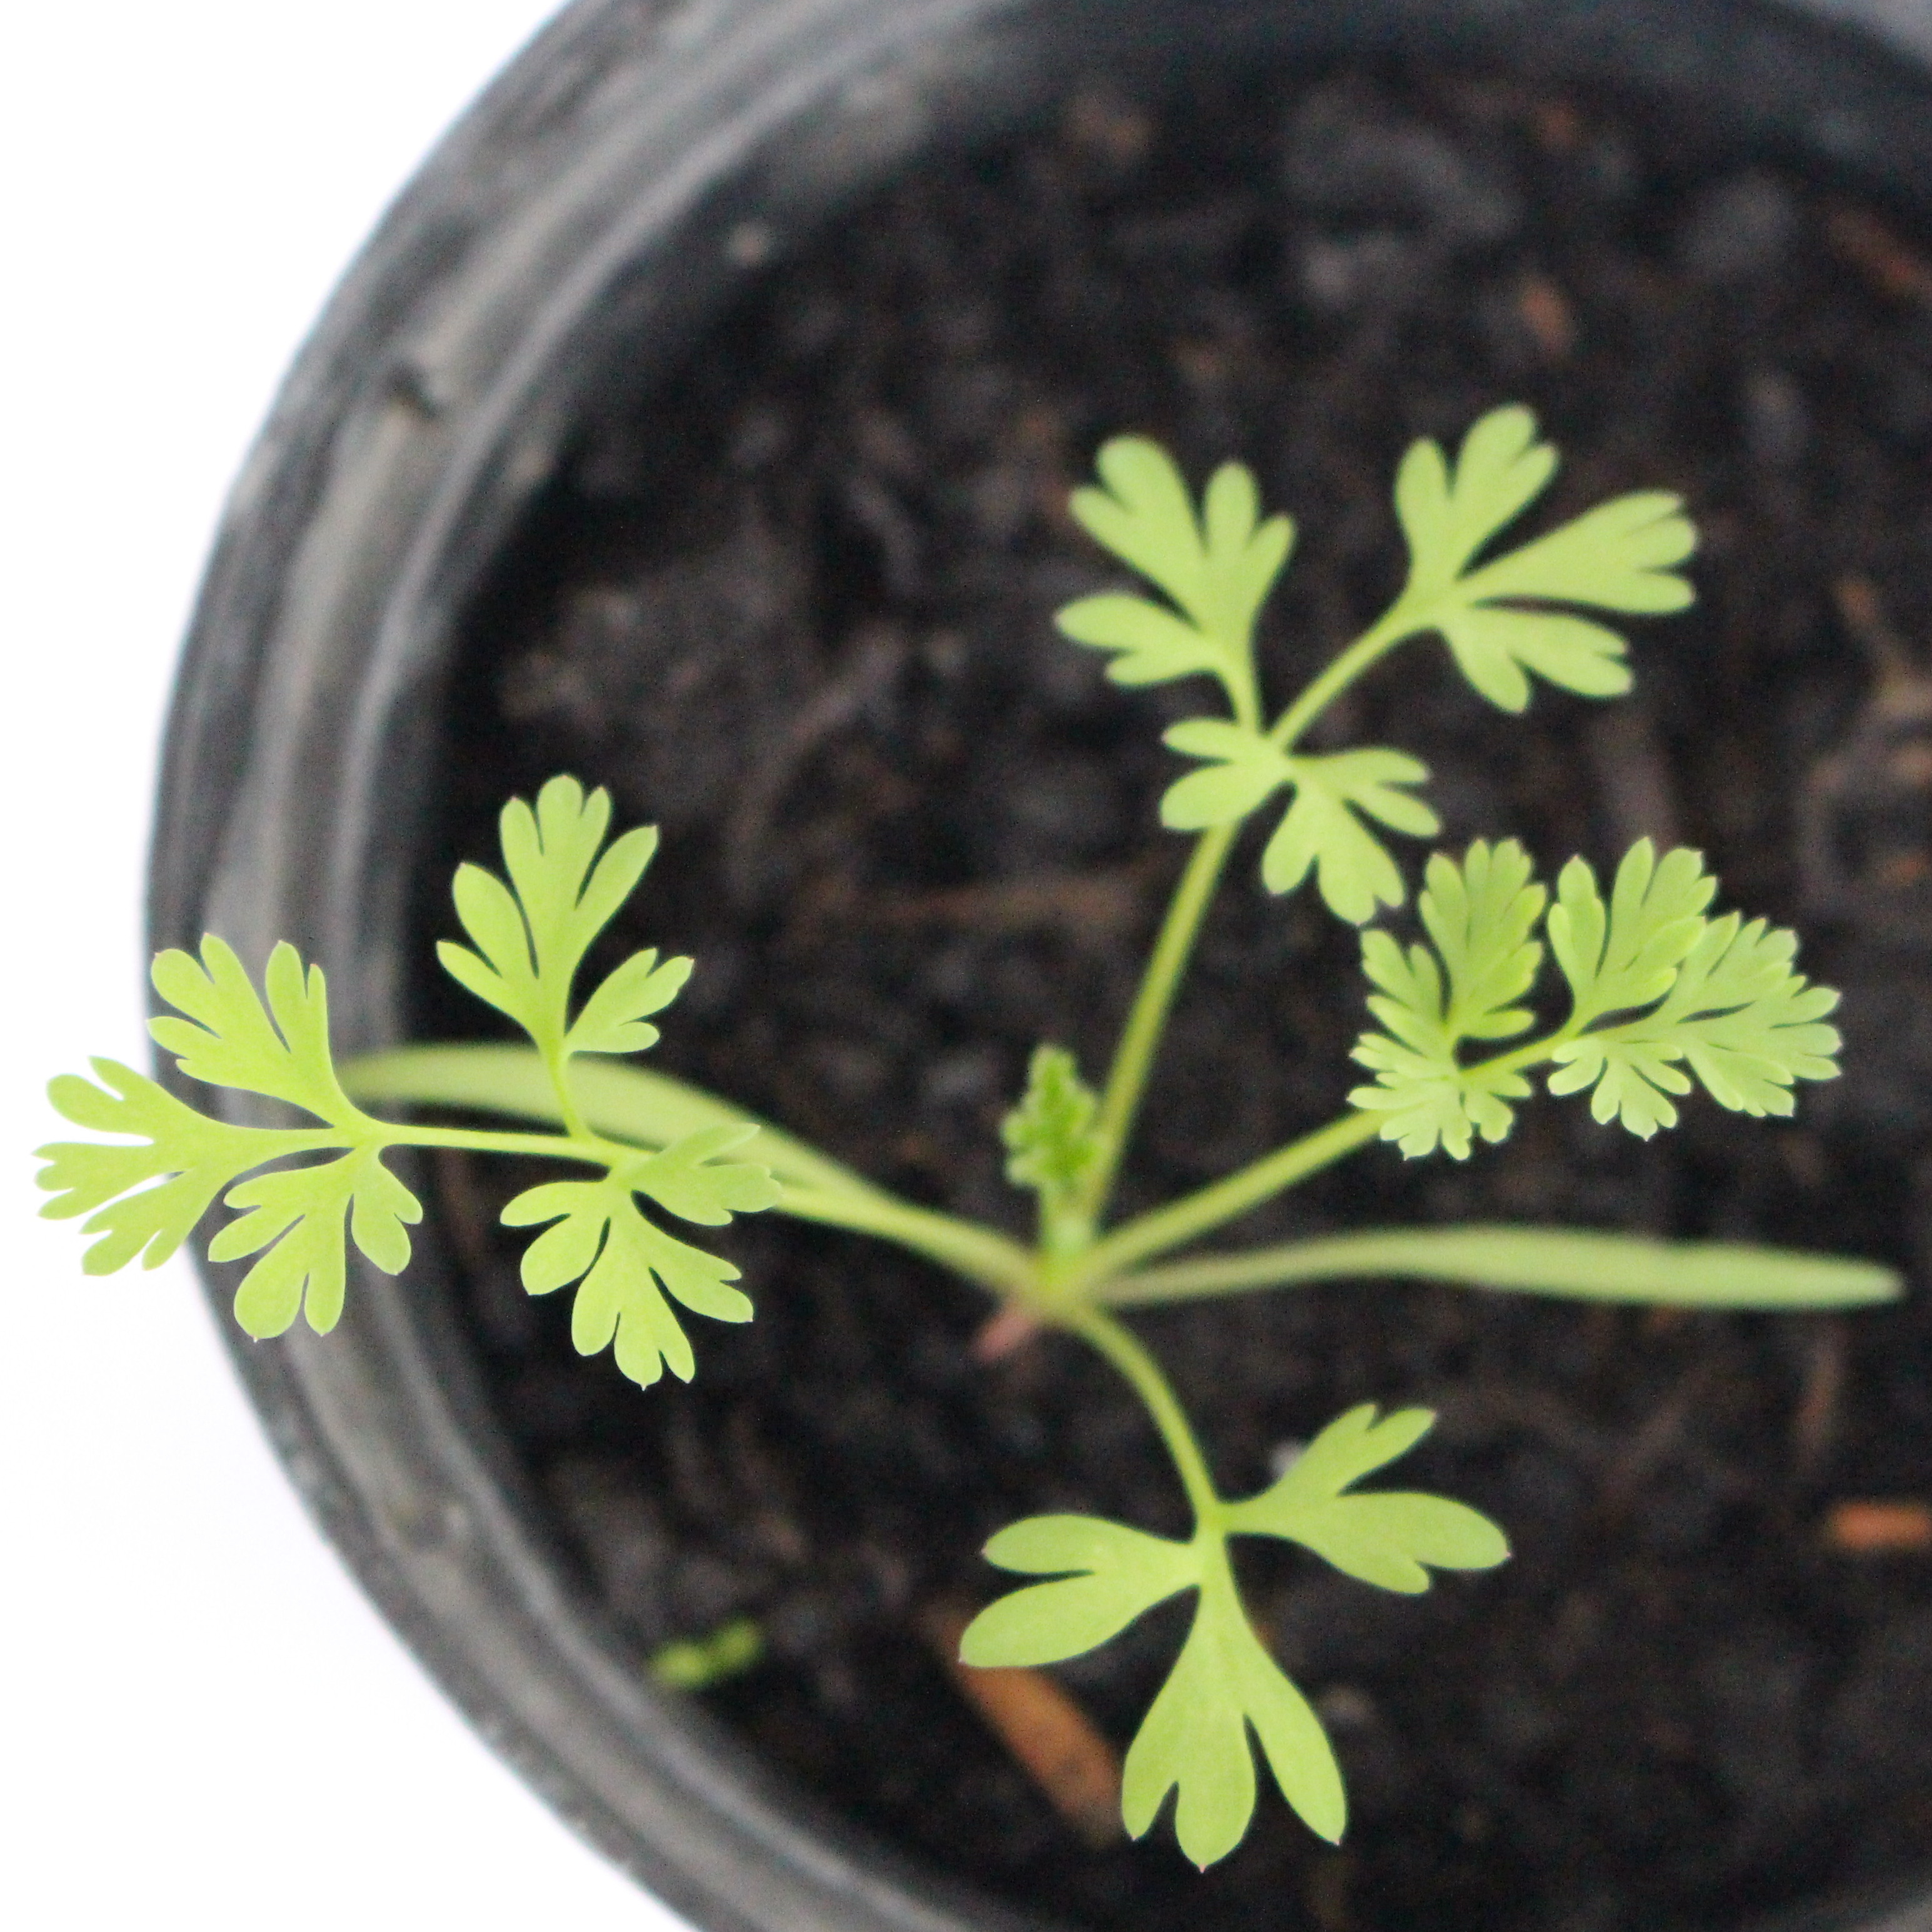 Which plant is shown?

Fumaria officinalis
